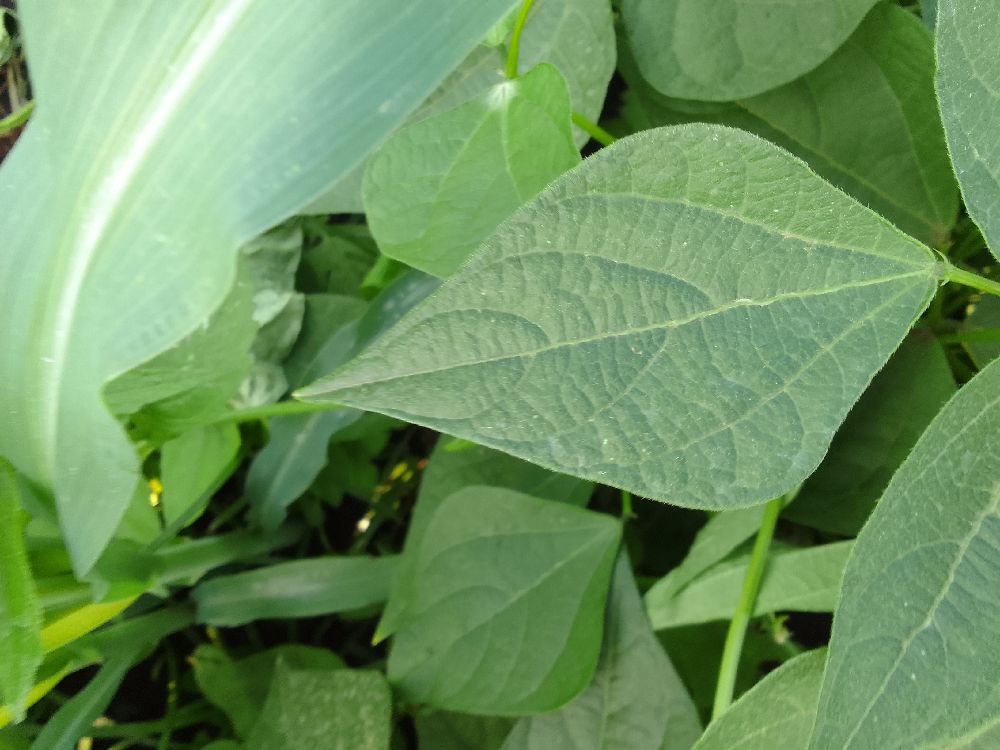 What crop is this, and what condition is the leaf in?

common bean, healthy
